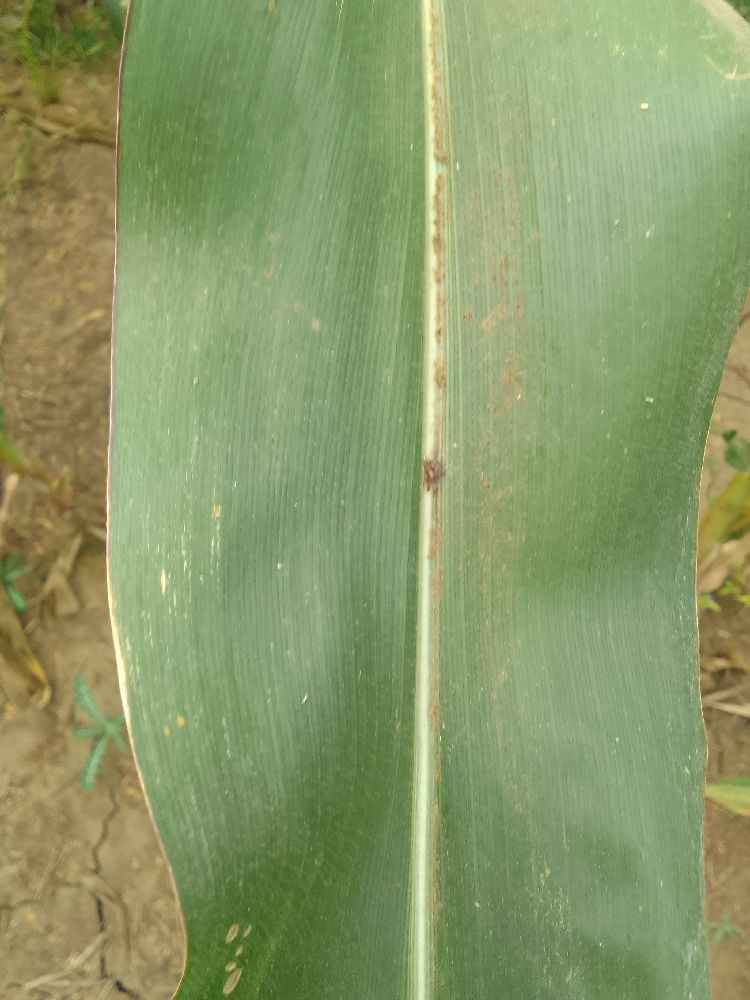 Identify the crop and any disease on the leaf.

maize, healthy
